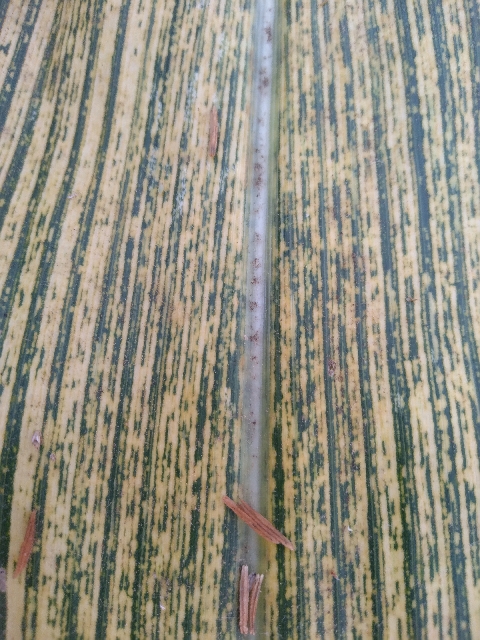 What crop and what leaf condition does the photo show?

maize, maize streak virus
